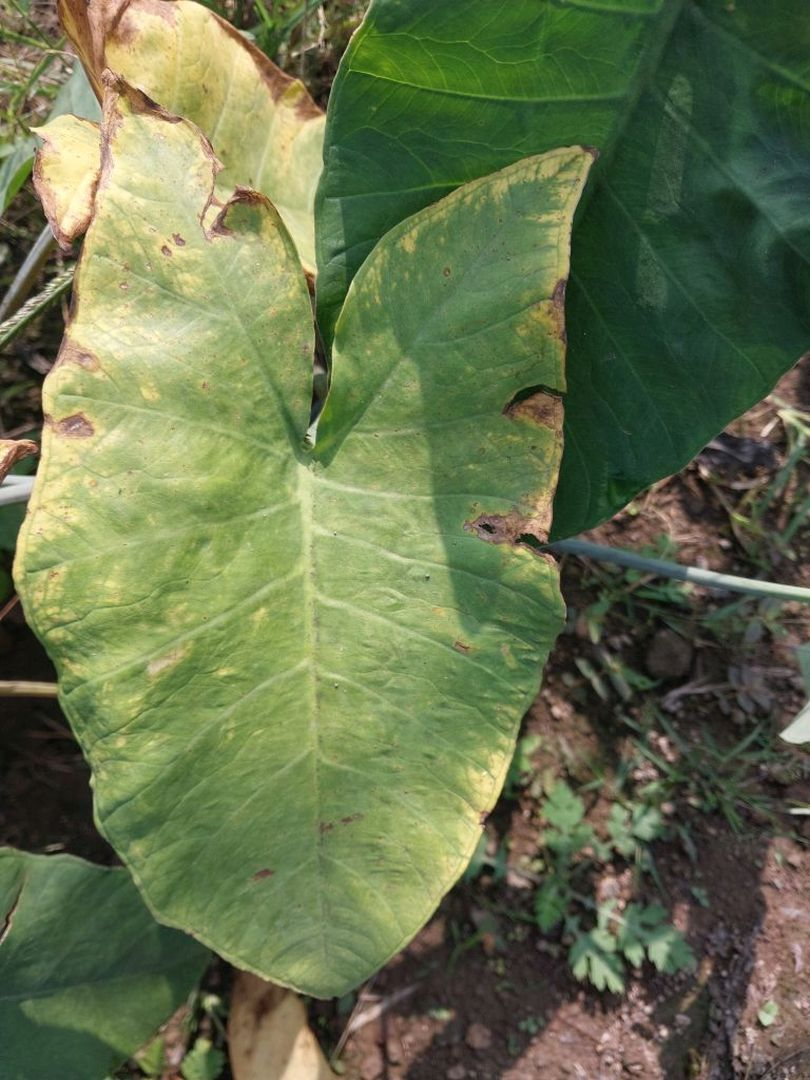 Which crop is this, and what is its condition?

taro, leaf blight
